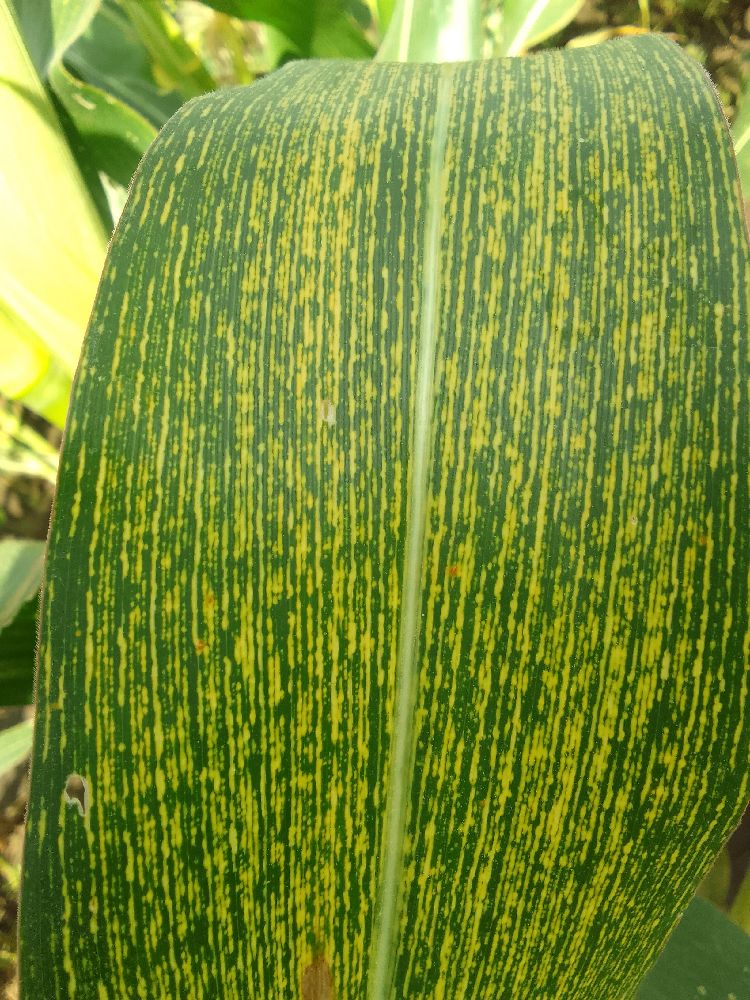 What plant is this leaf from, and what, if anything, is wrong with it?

maize, maize streak virus
